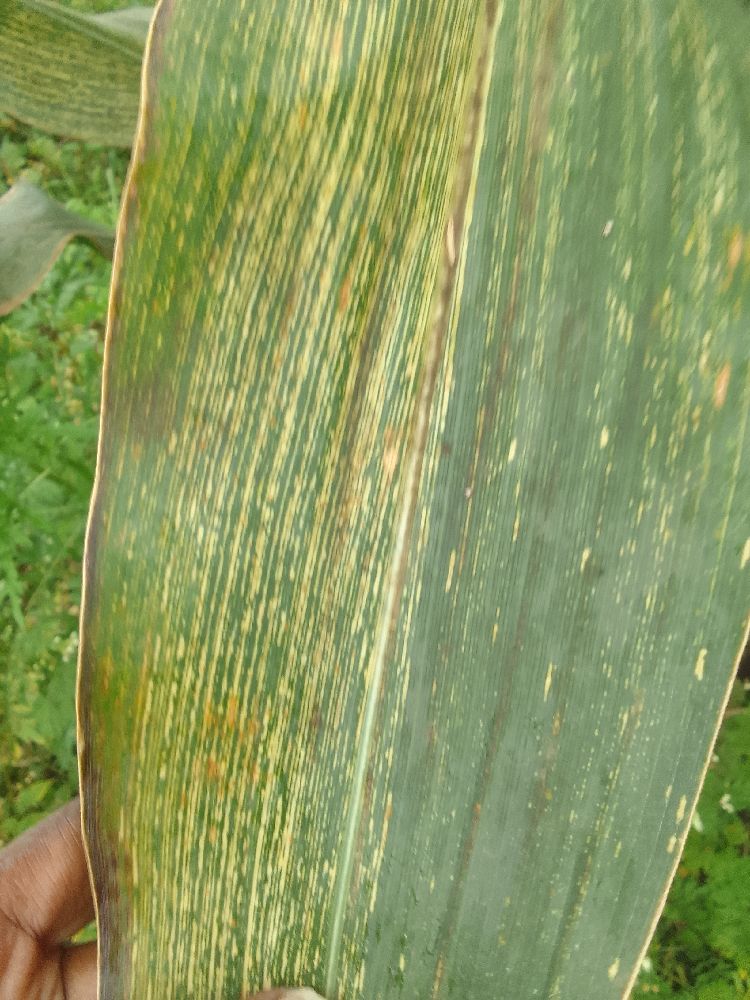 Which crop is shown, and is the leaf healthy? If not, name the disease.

maize, maize streak virus
